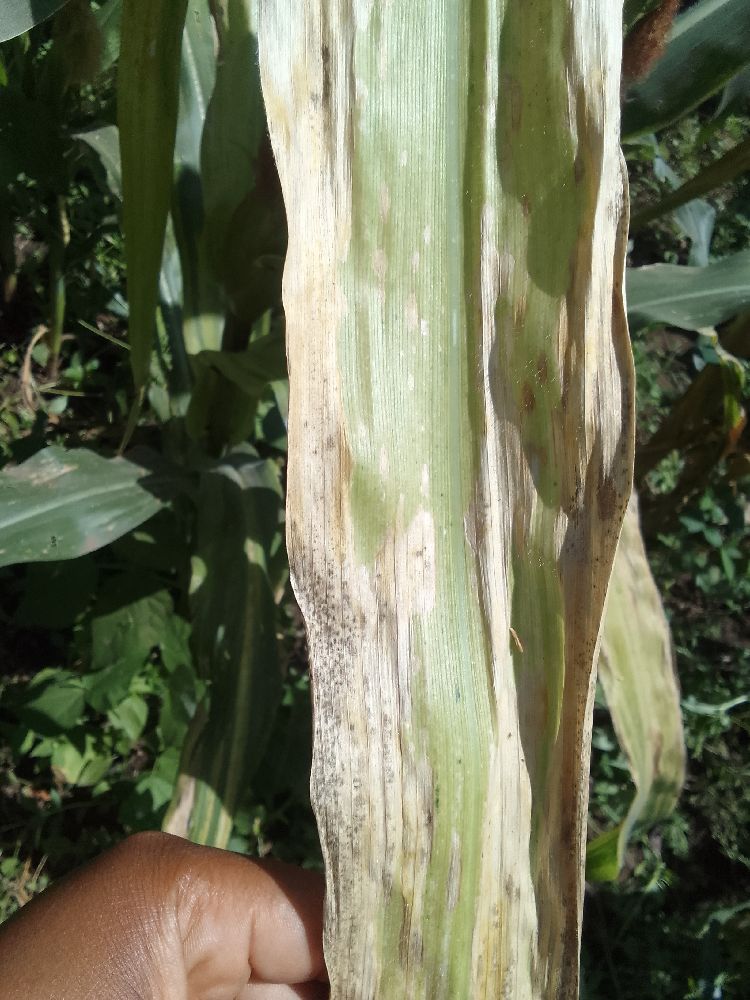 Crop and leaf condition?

maize, maize lethal necrosis
